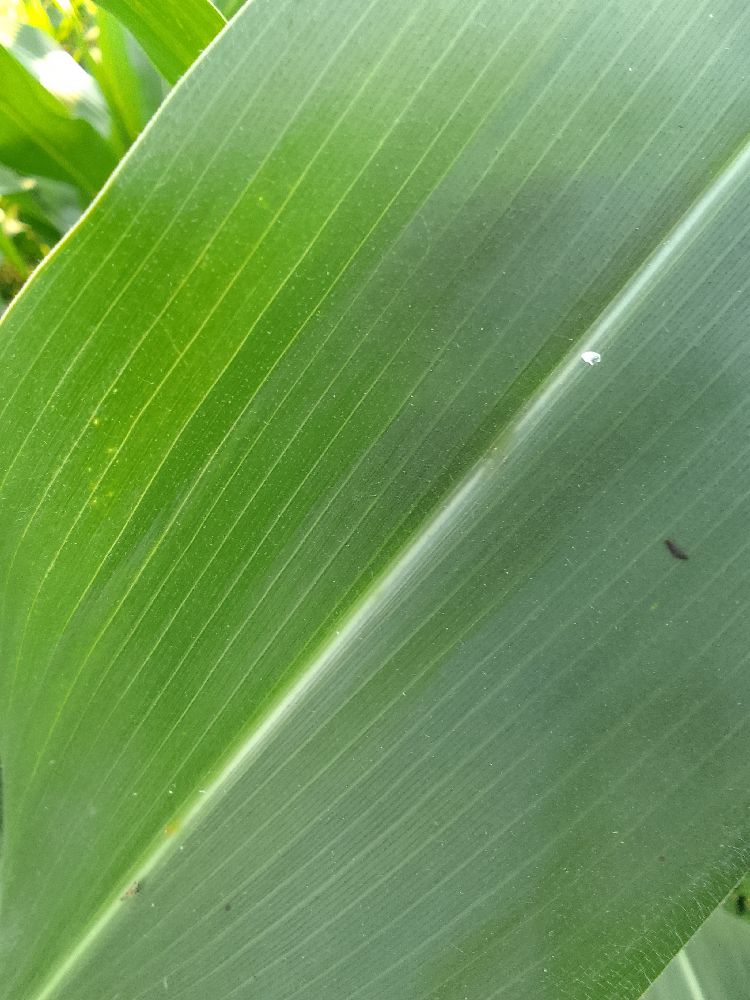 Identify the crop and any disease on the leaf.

maize, healthy
